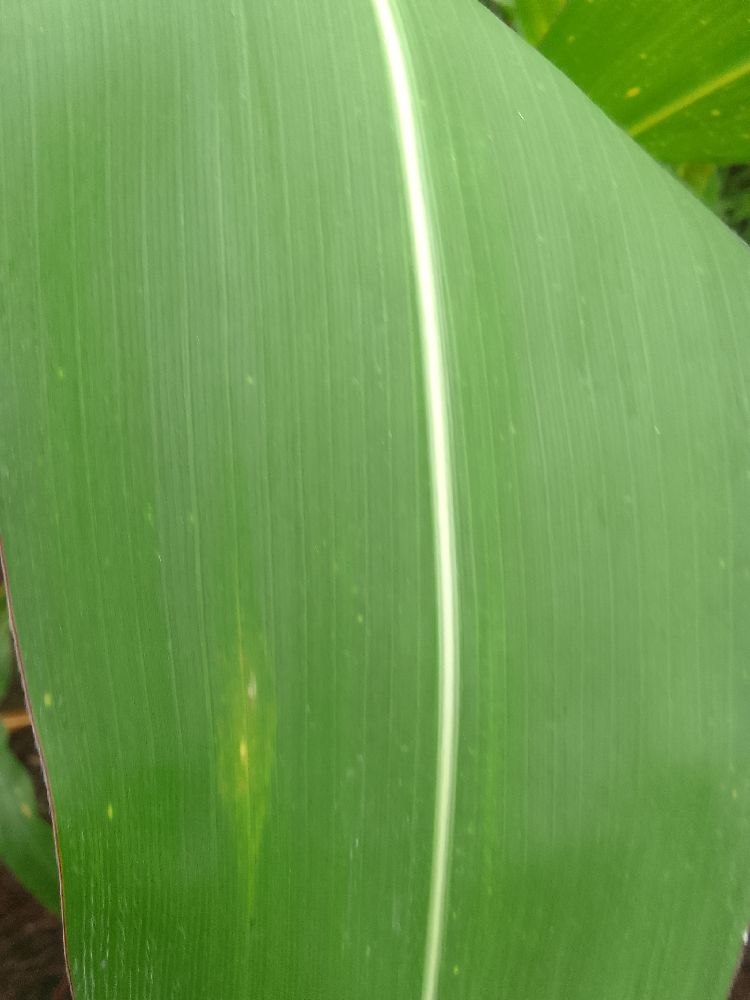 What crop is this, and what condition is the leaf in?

maize, healthy
